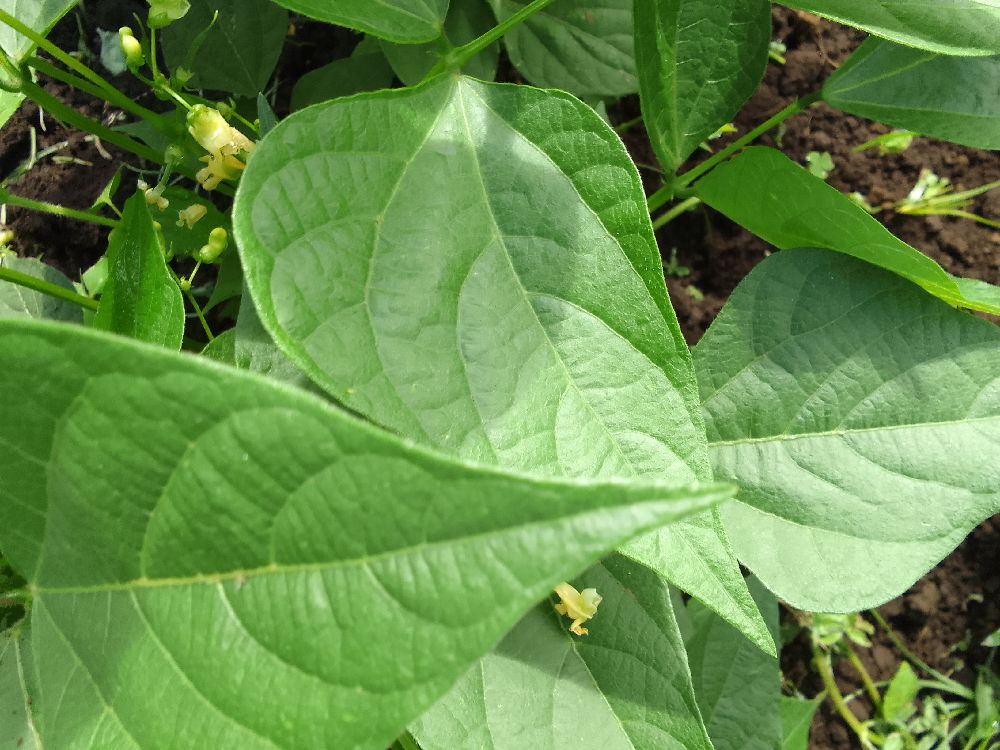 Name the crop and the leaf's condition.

common bean, healthy
